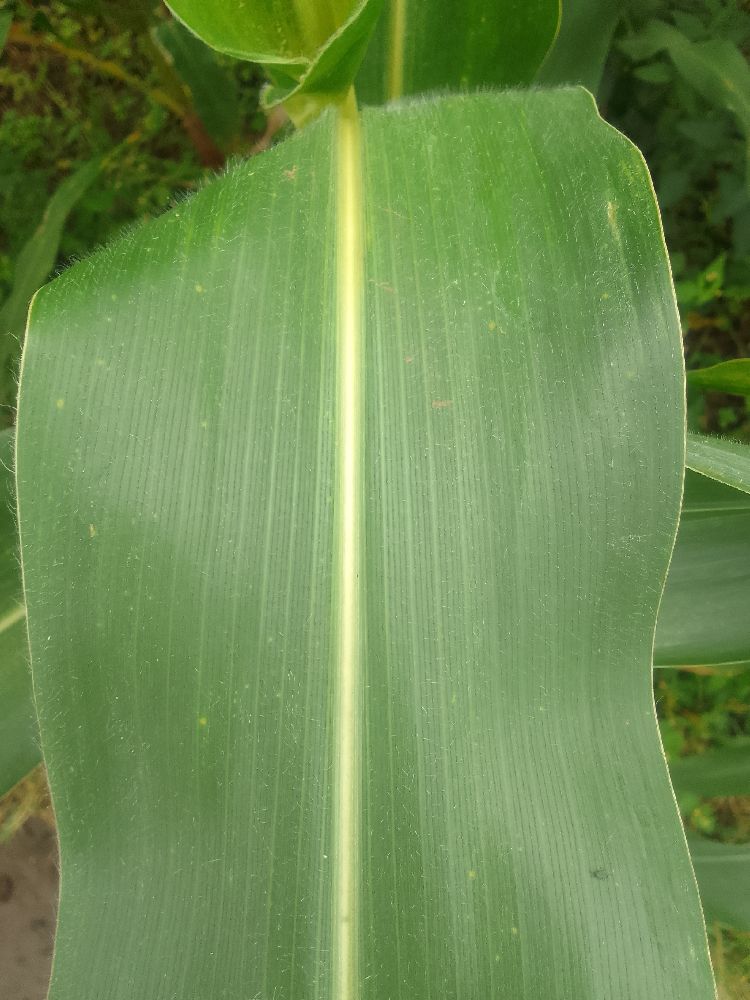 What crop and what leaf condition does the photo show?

maize, healthy
